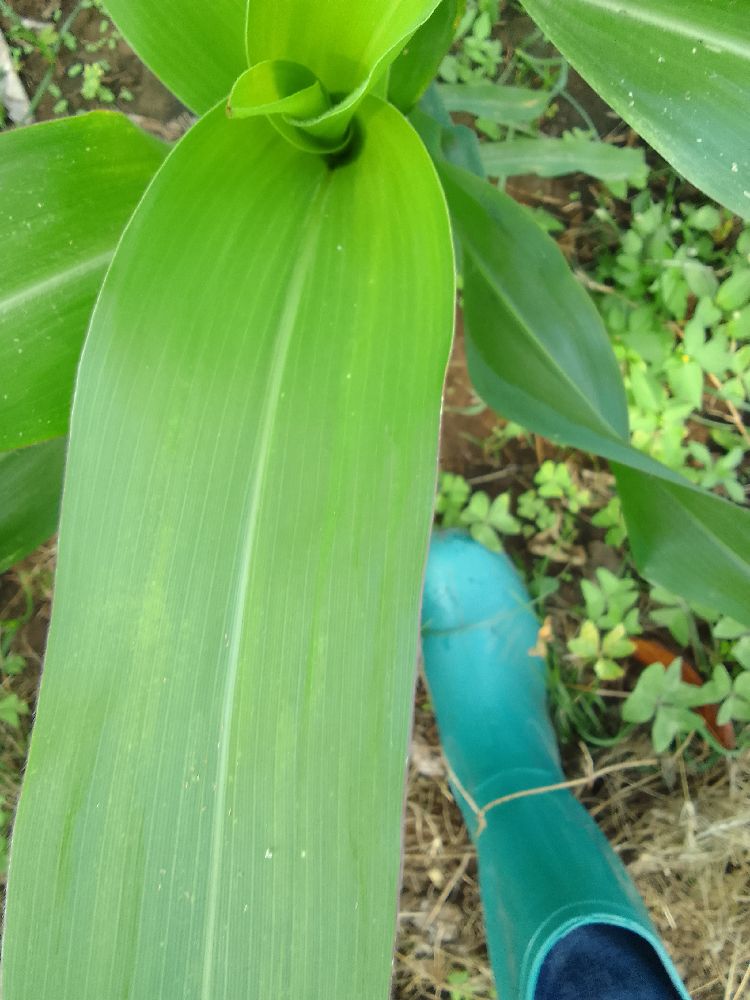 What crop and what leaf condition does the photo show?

maize, healthy
